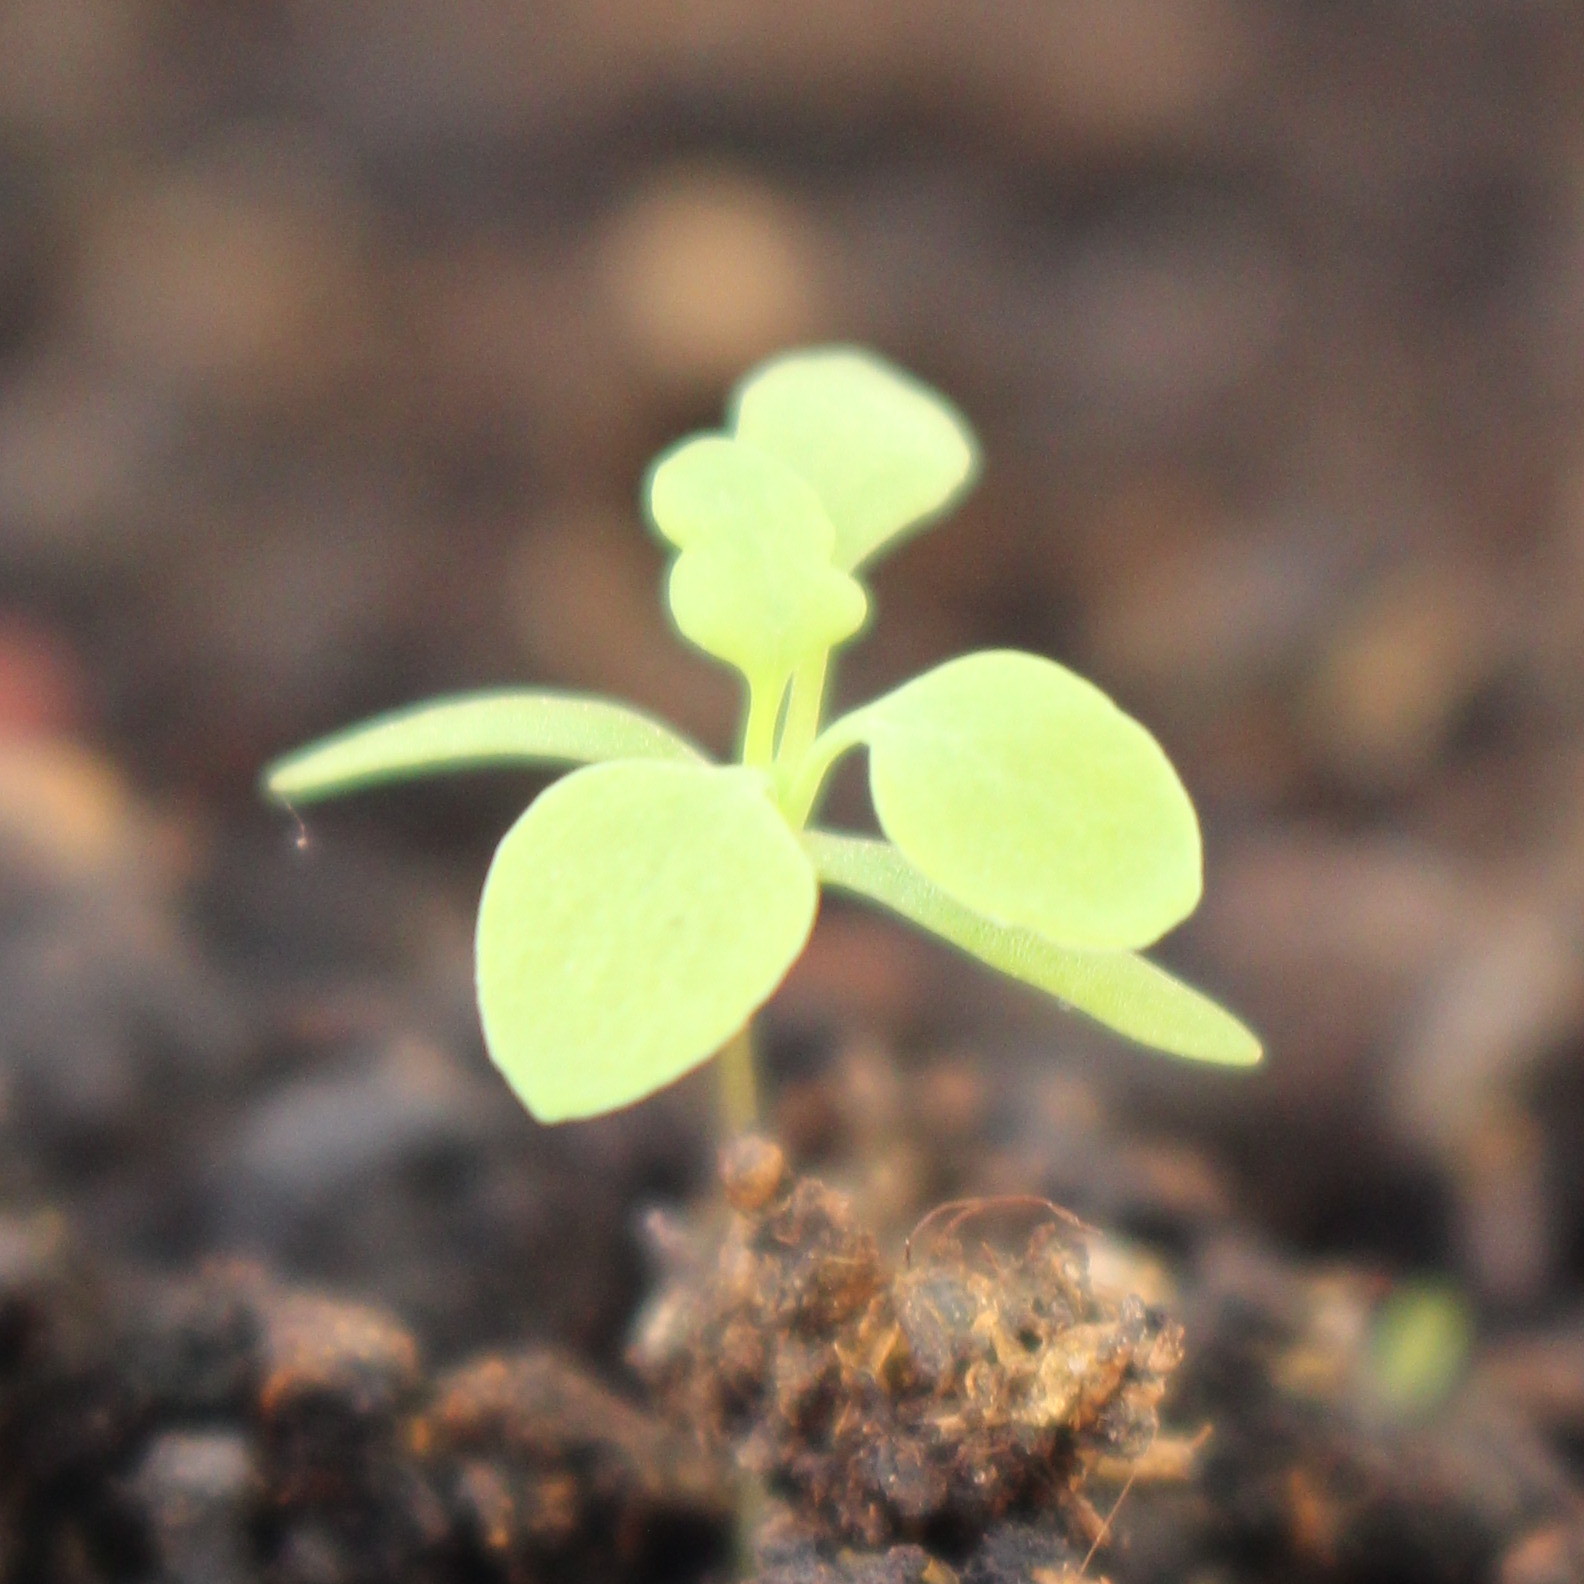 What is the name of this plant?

Papaver rhoeas
